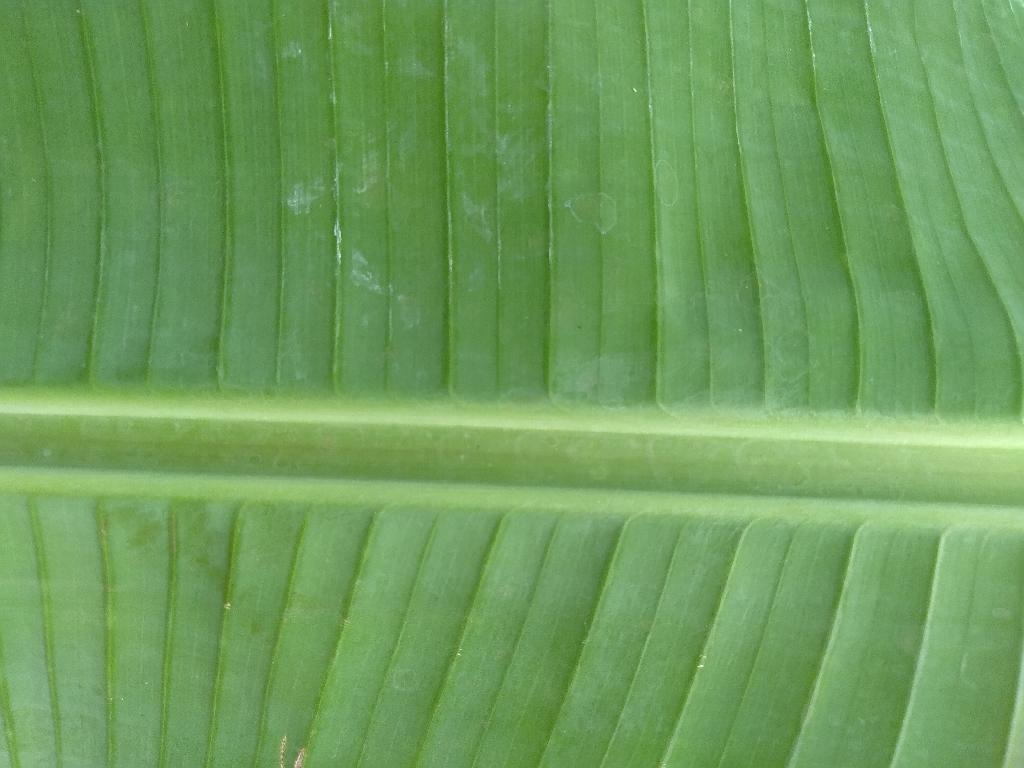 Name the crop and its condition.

banana, healthy
